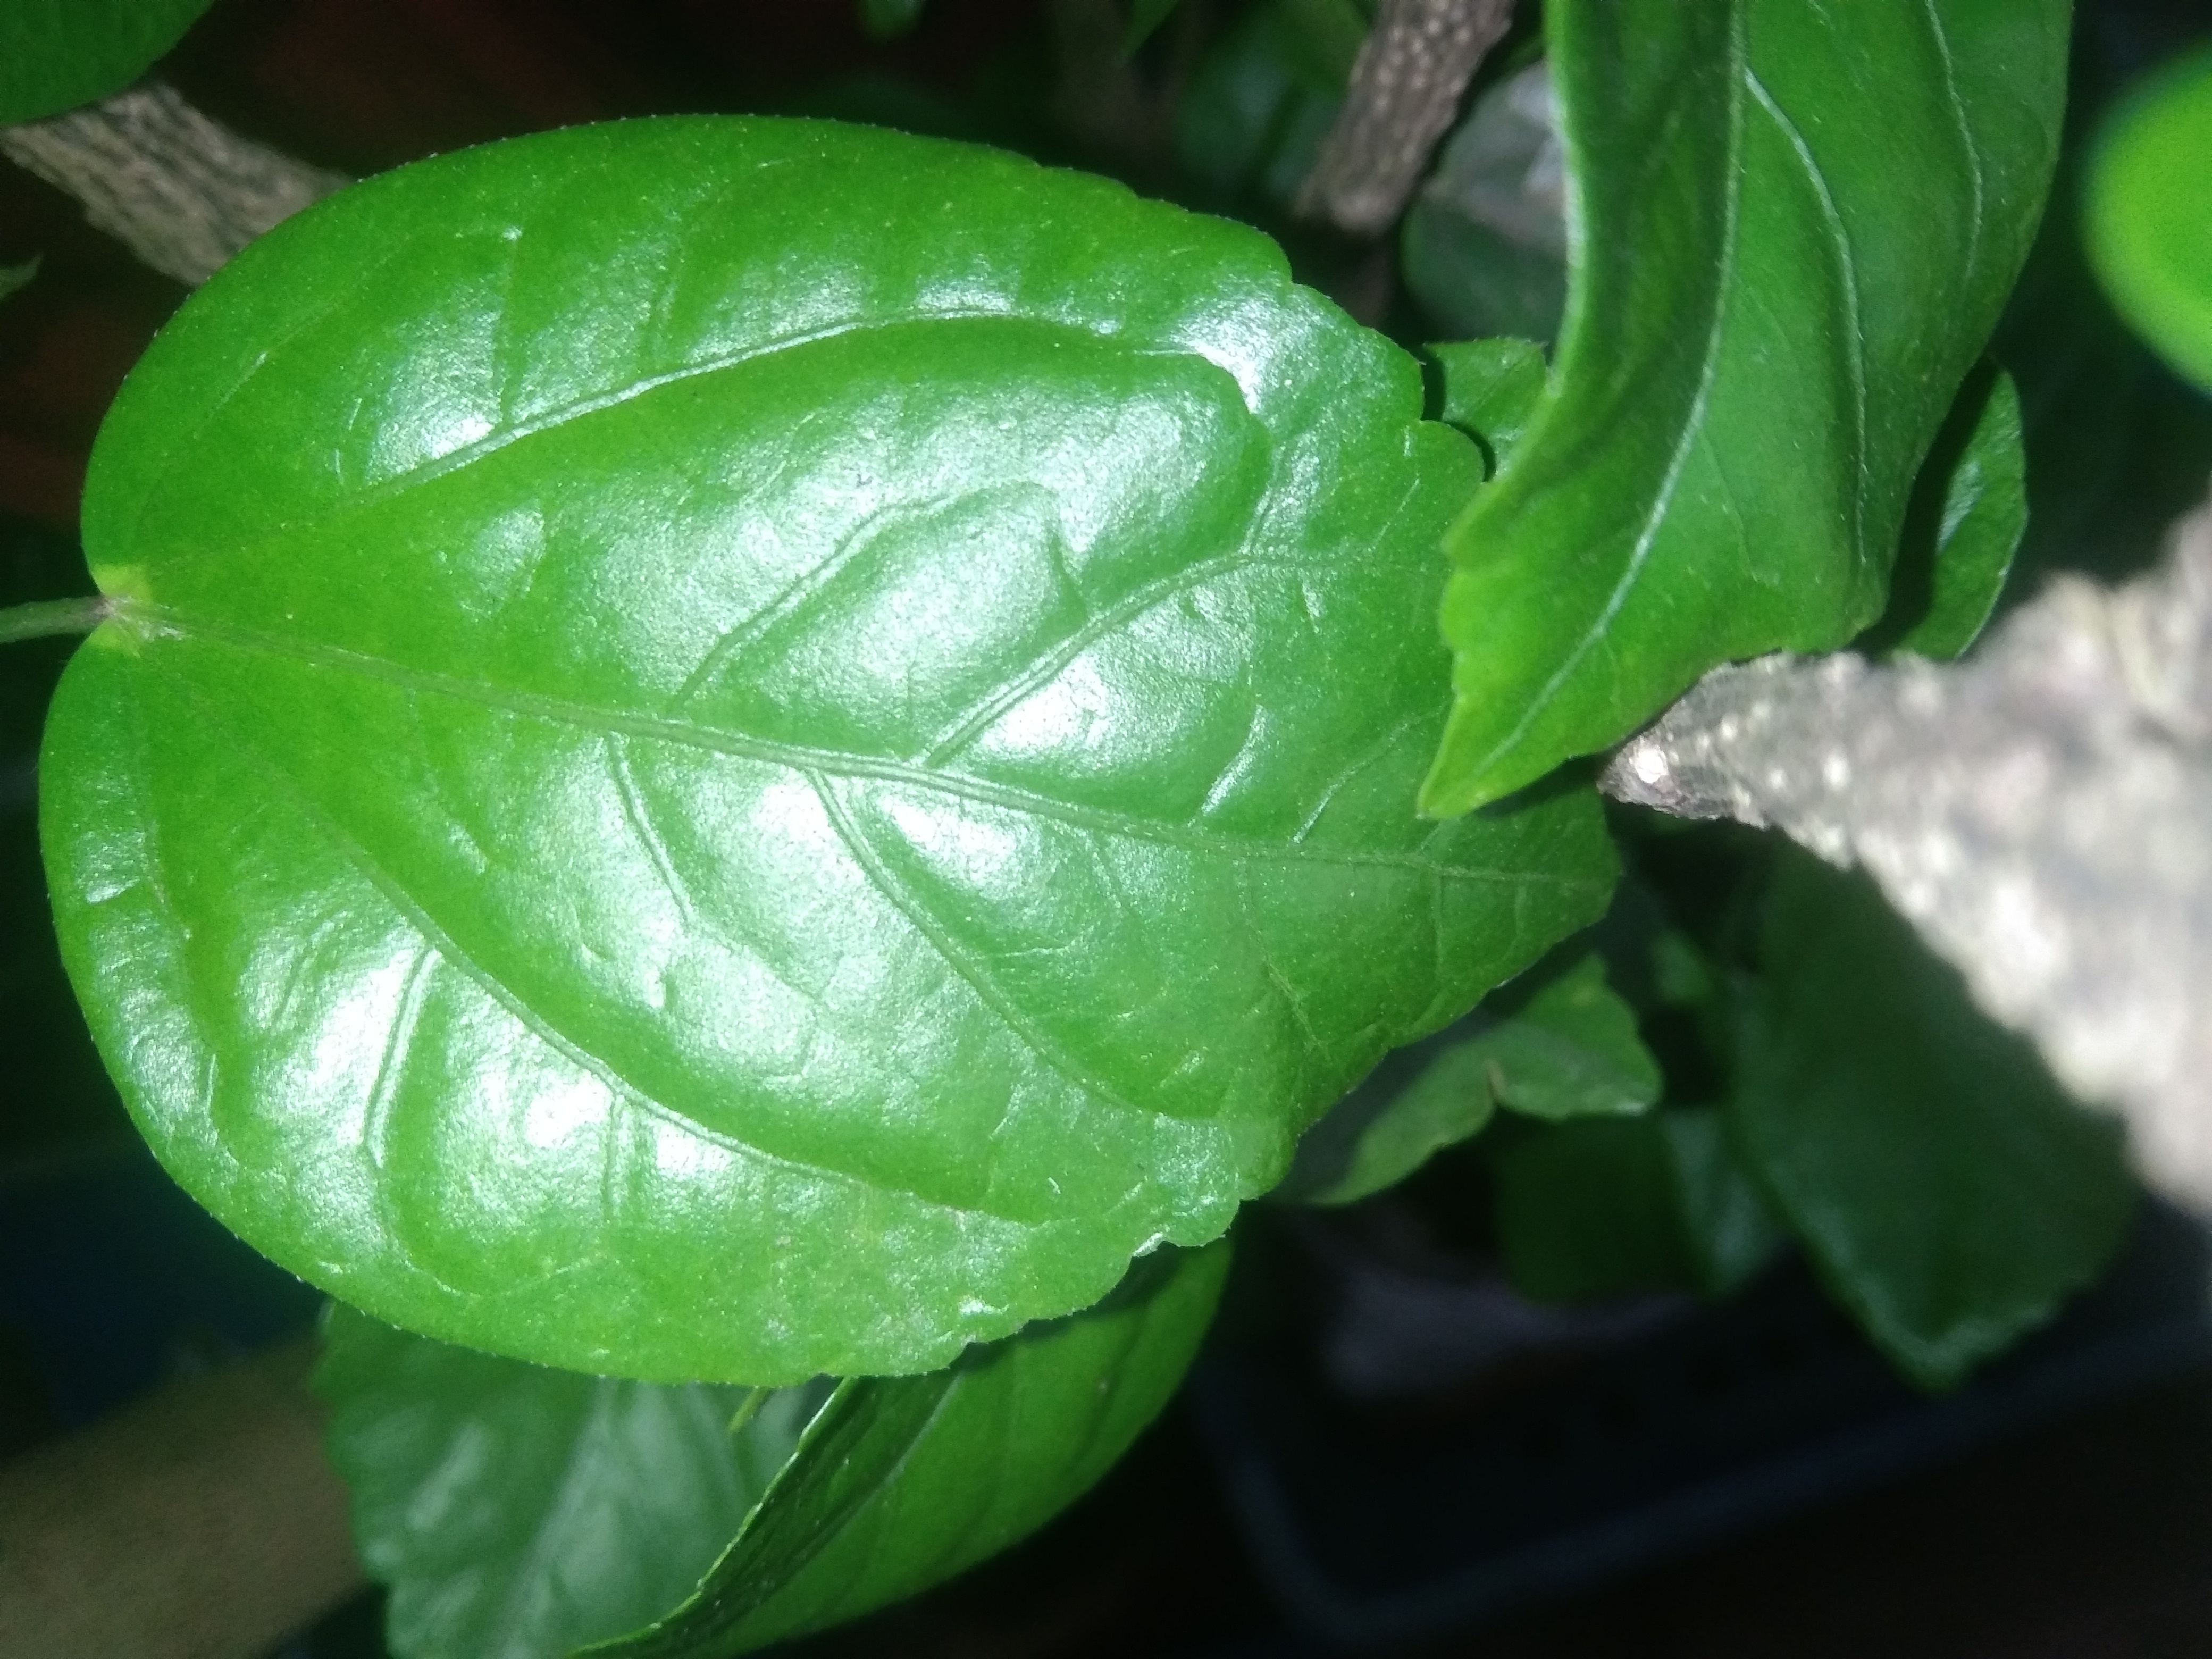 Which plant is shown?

hibiscus
